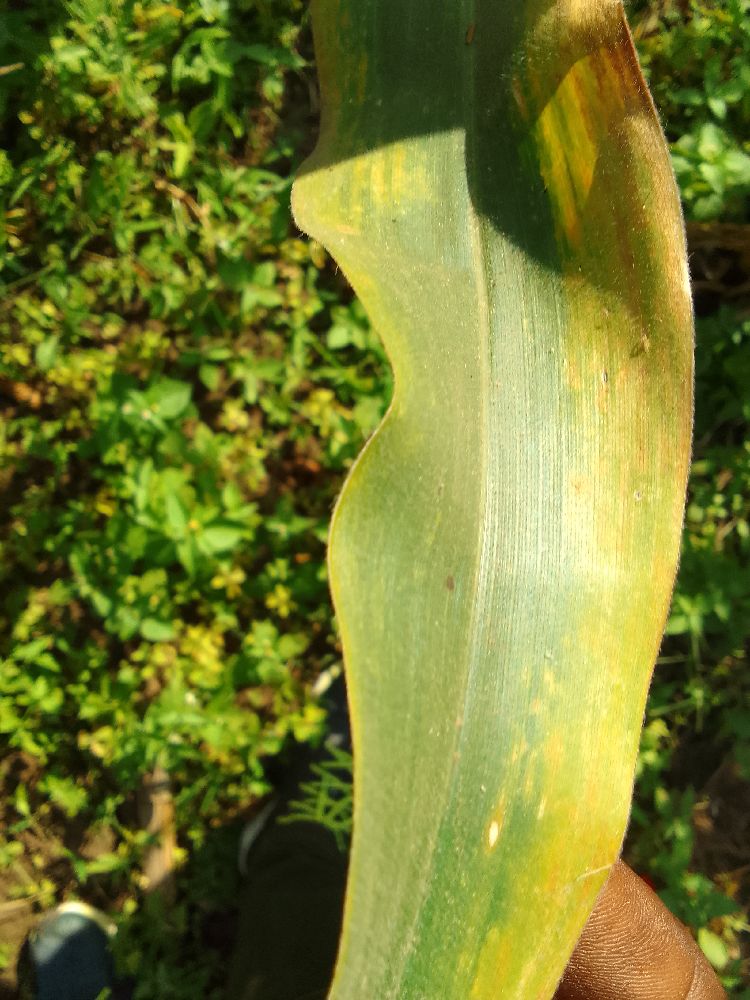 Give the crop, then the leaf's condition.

maize, maize lethal necrosis
